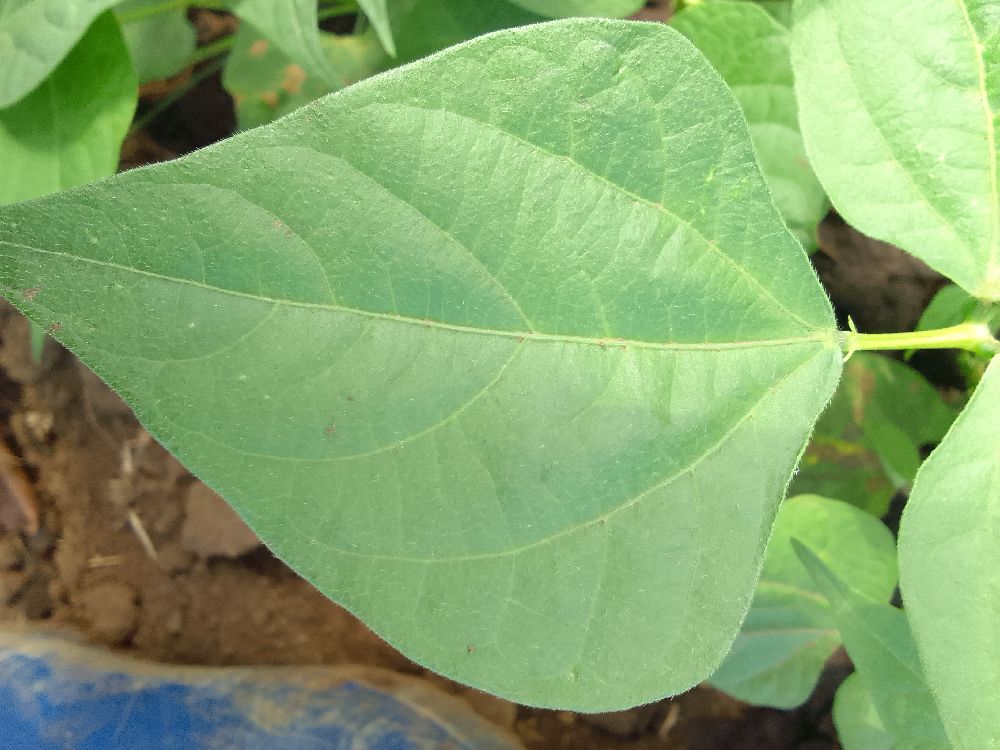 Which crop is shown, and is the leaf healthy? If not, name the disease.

common bean, healthy
